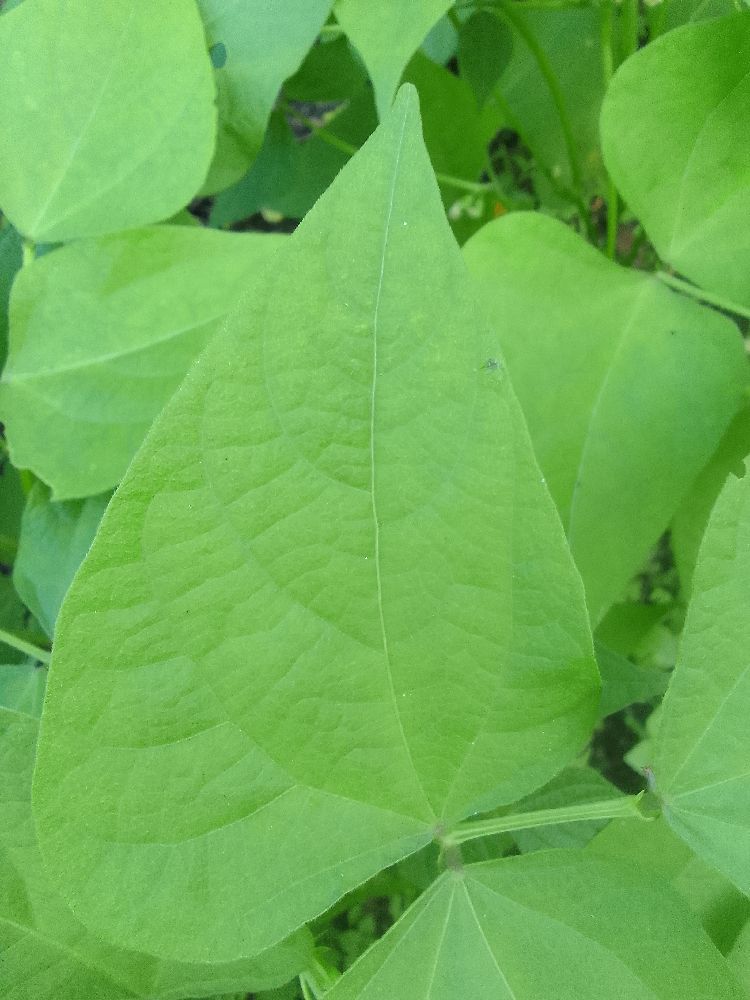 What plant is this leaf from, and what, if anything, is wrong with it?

common bean, healthy
